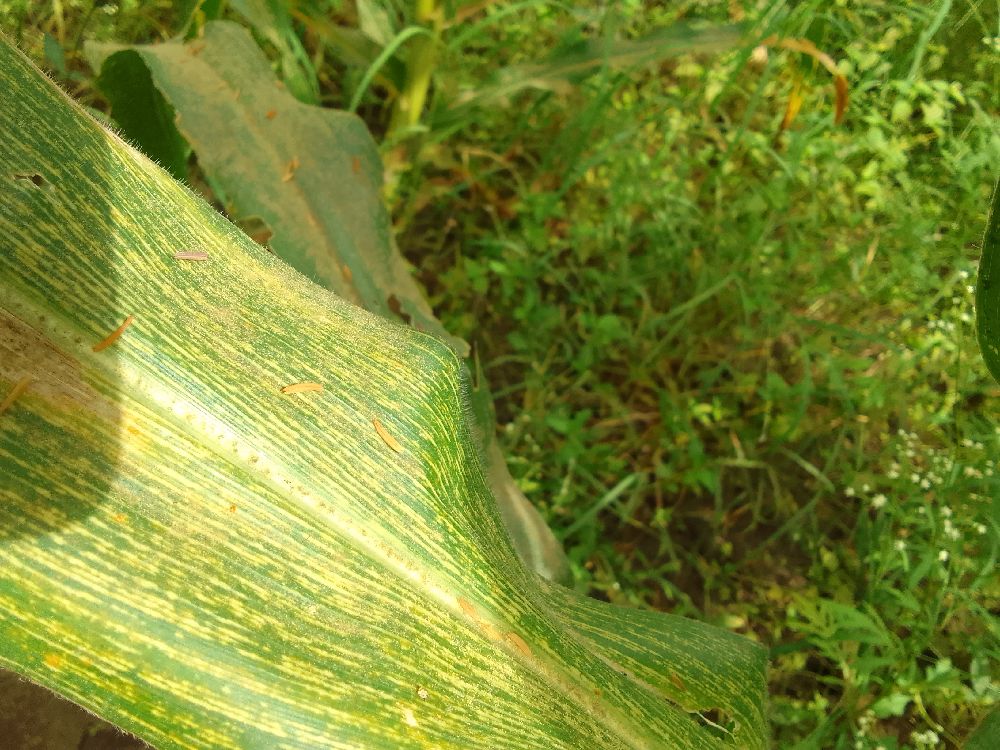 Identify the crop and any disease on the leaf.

maize, maize streak virus
